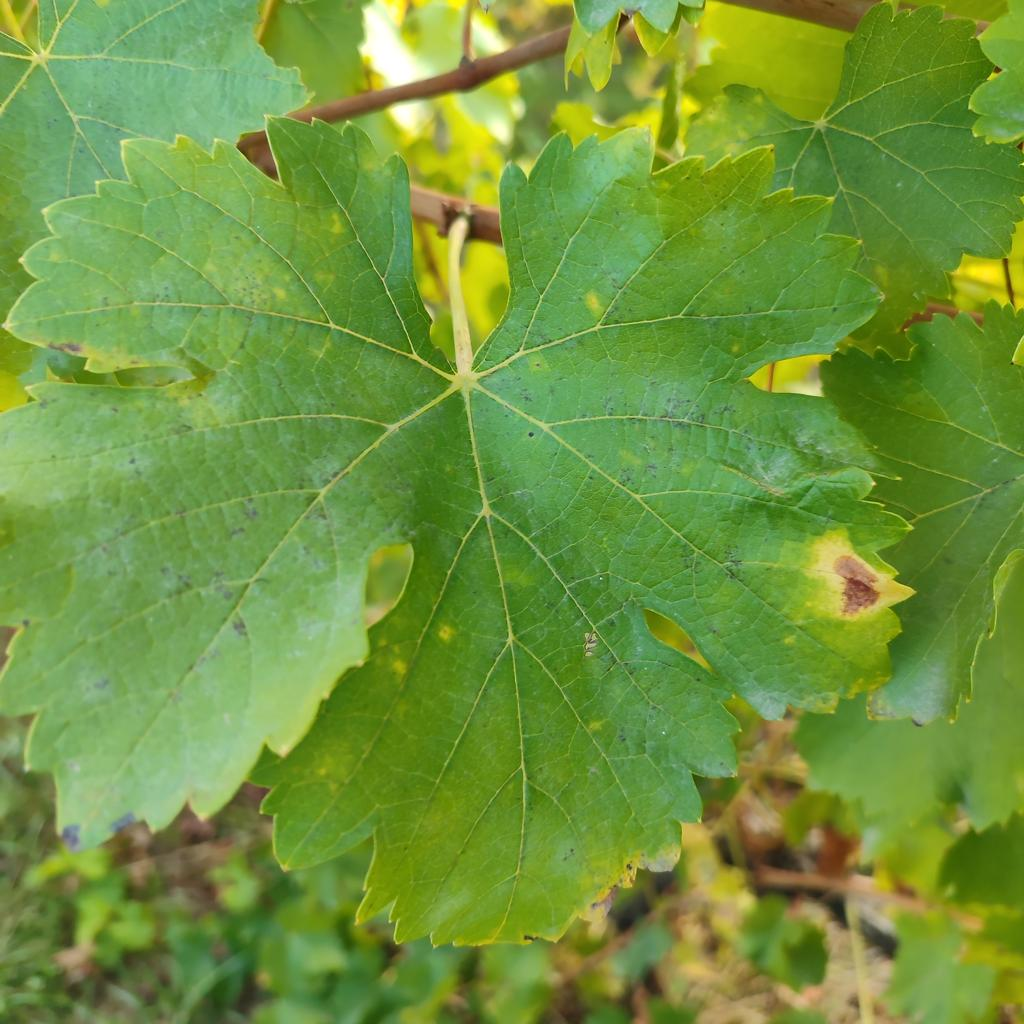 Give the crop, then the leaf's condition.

grapevine, powdery mildew
